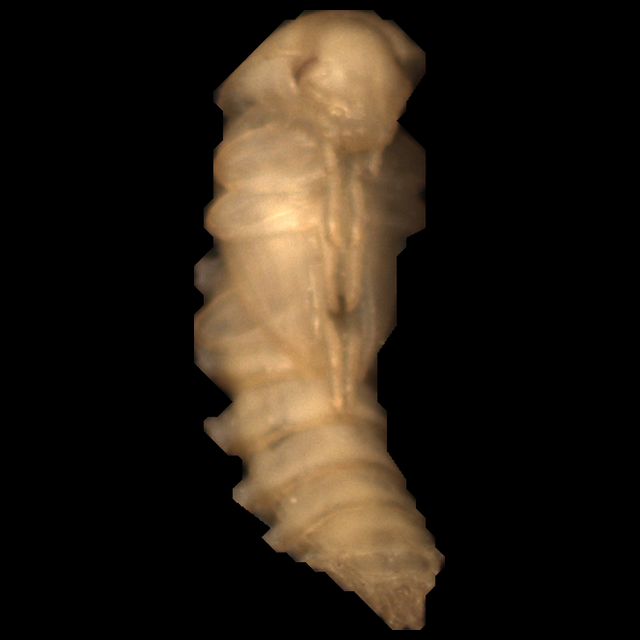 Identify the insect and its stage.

mealworm pupa
